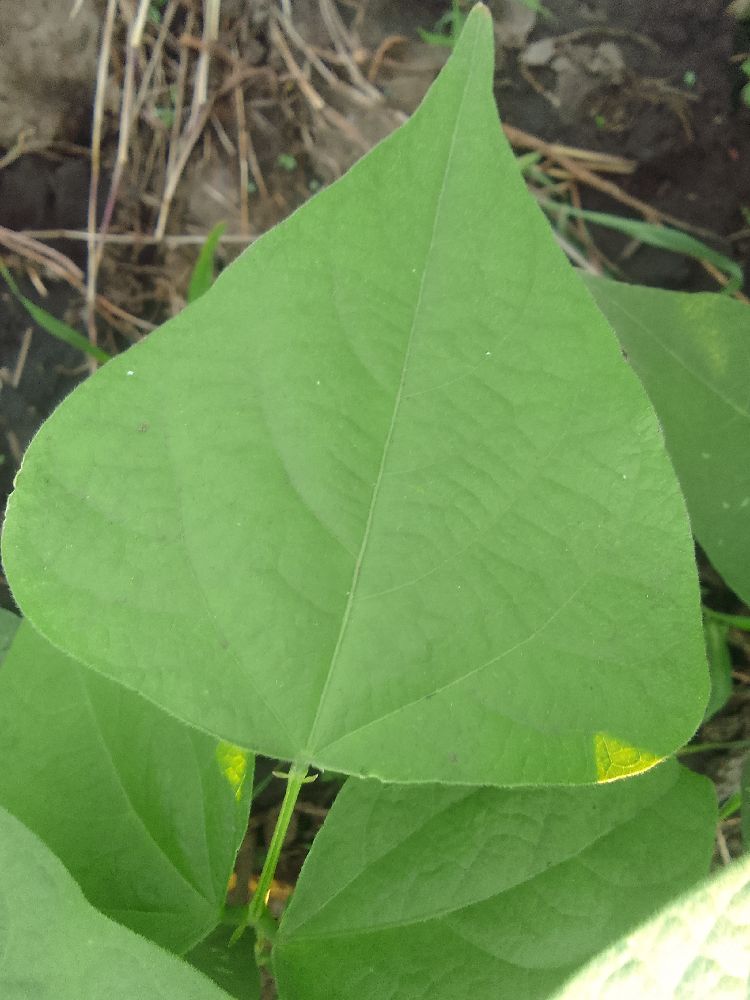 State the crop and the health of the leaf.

common bean, healthy
